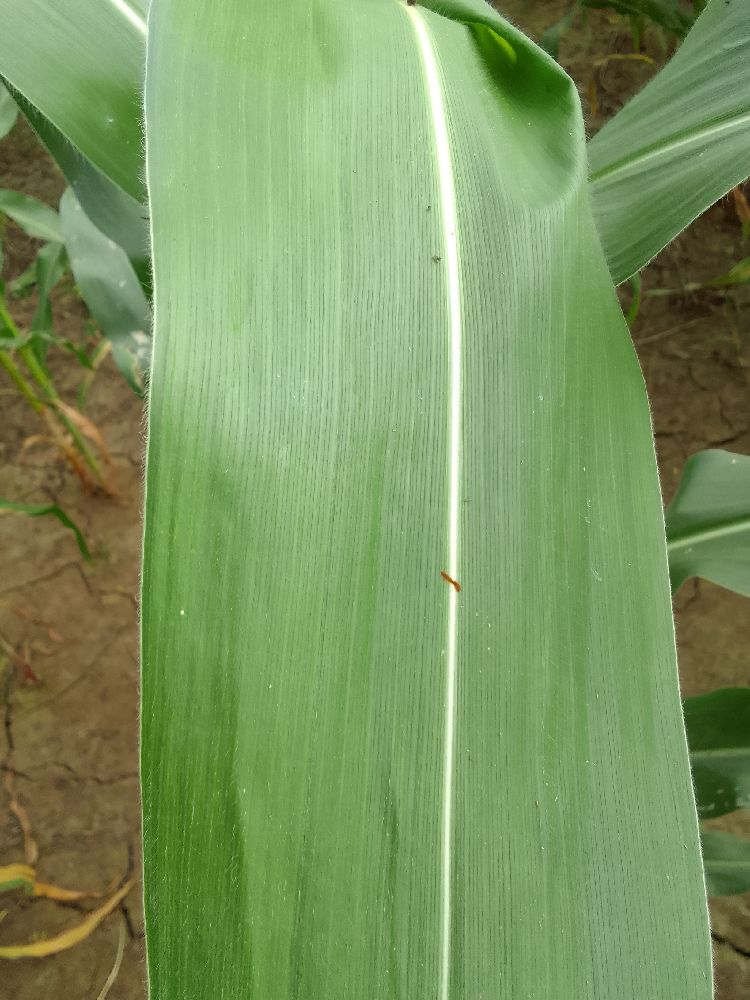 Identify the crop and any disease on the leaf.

maize, healthy
